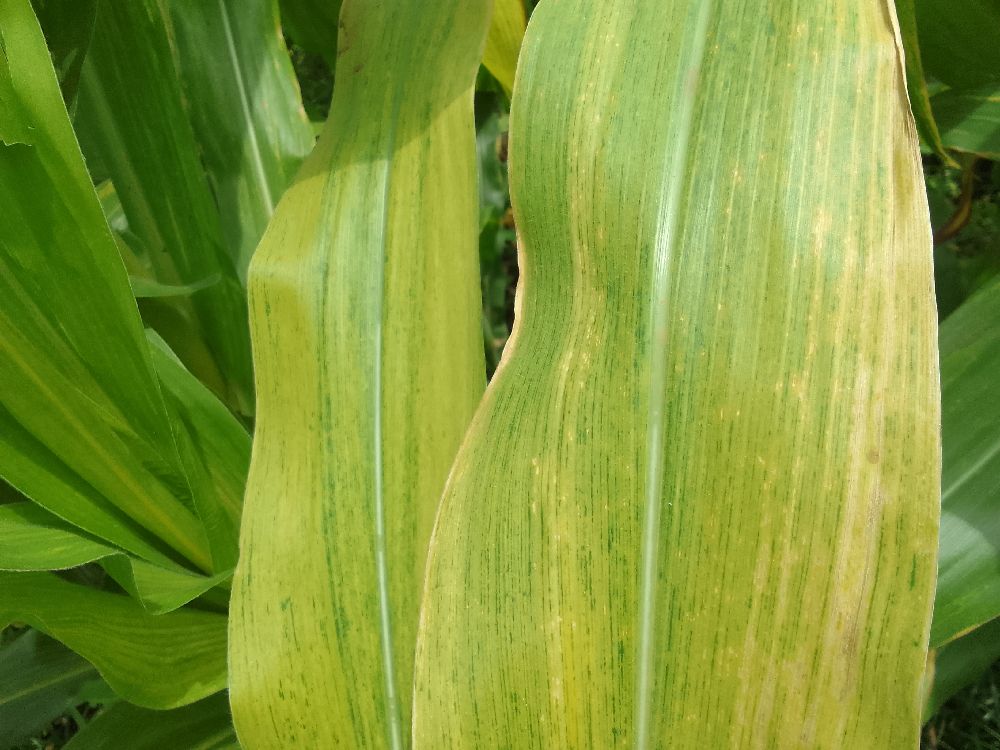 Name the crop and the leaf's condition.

maize, maize lethal necrosis
